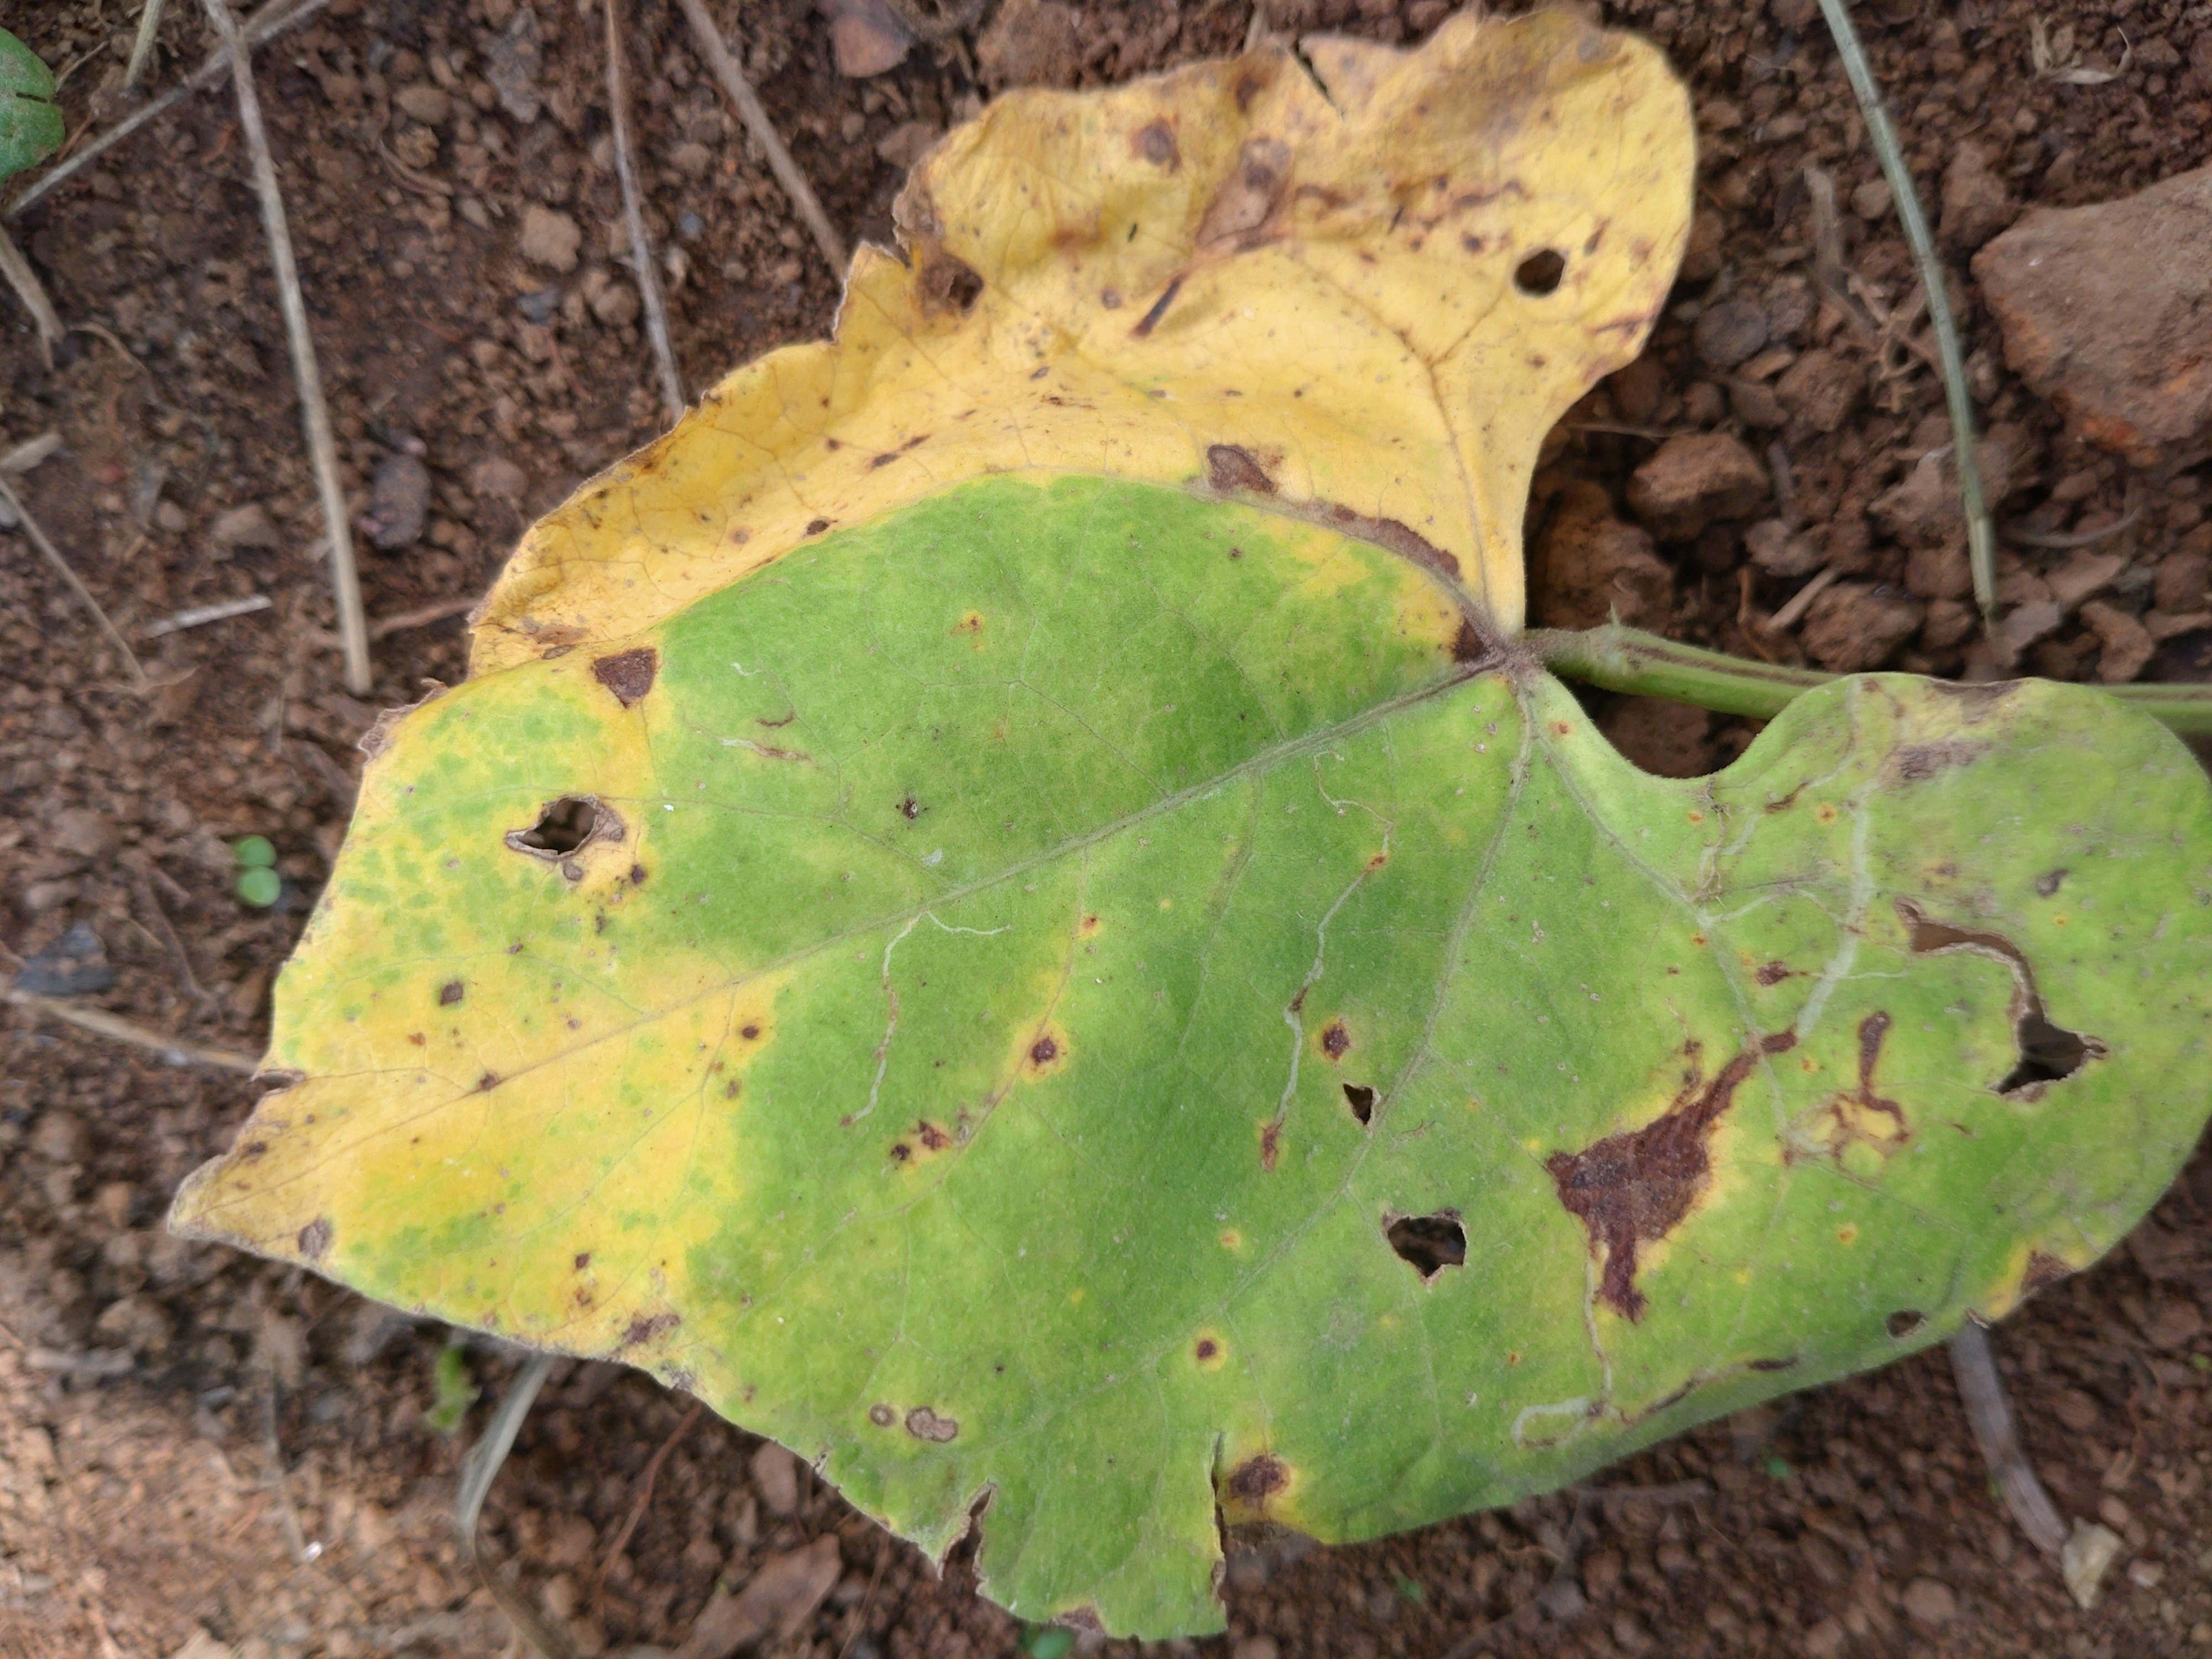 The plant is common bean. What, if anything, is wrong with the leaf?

rust
